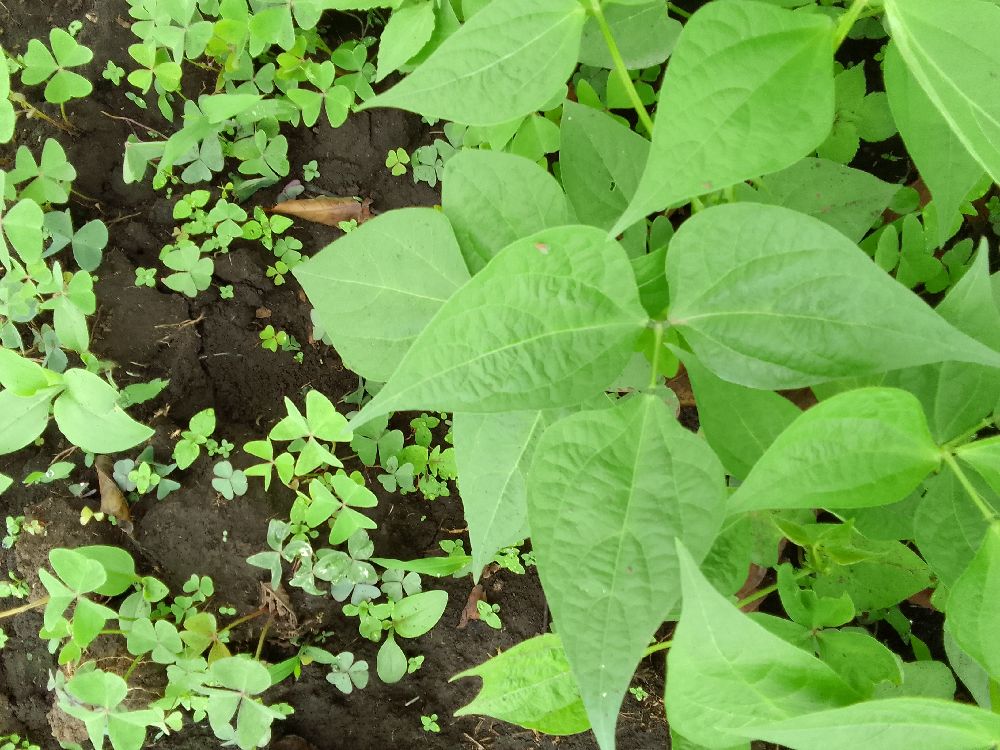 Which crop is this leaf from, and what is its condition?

common bean, healthy
